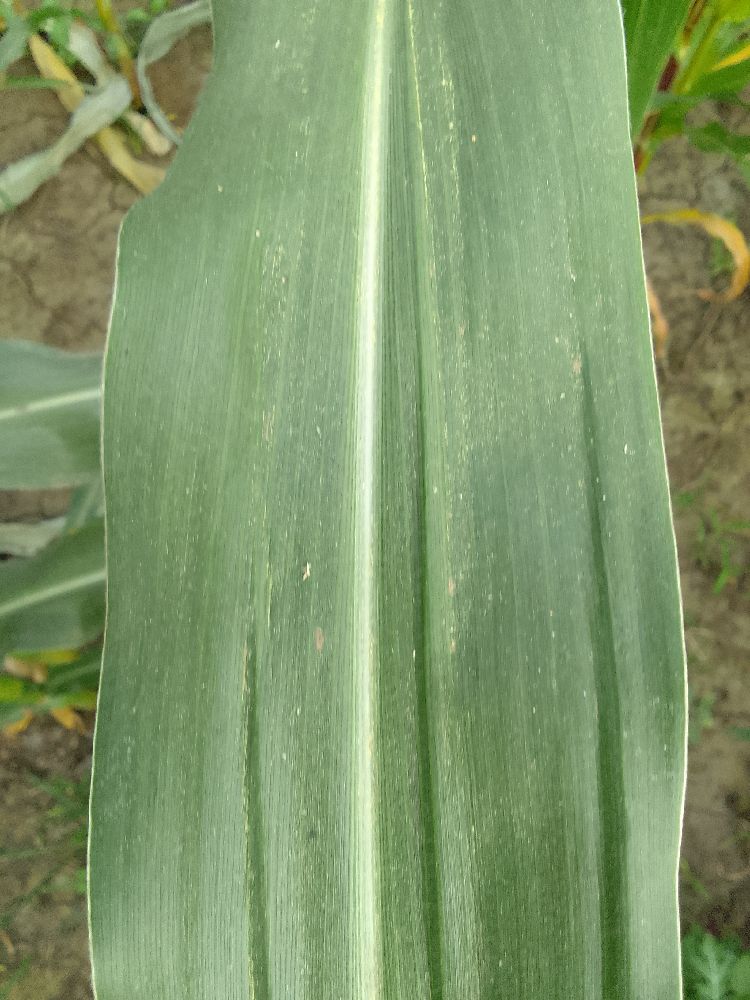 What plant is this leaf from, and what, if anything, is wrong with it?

maize, healthy
